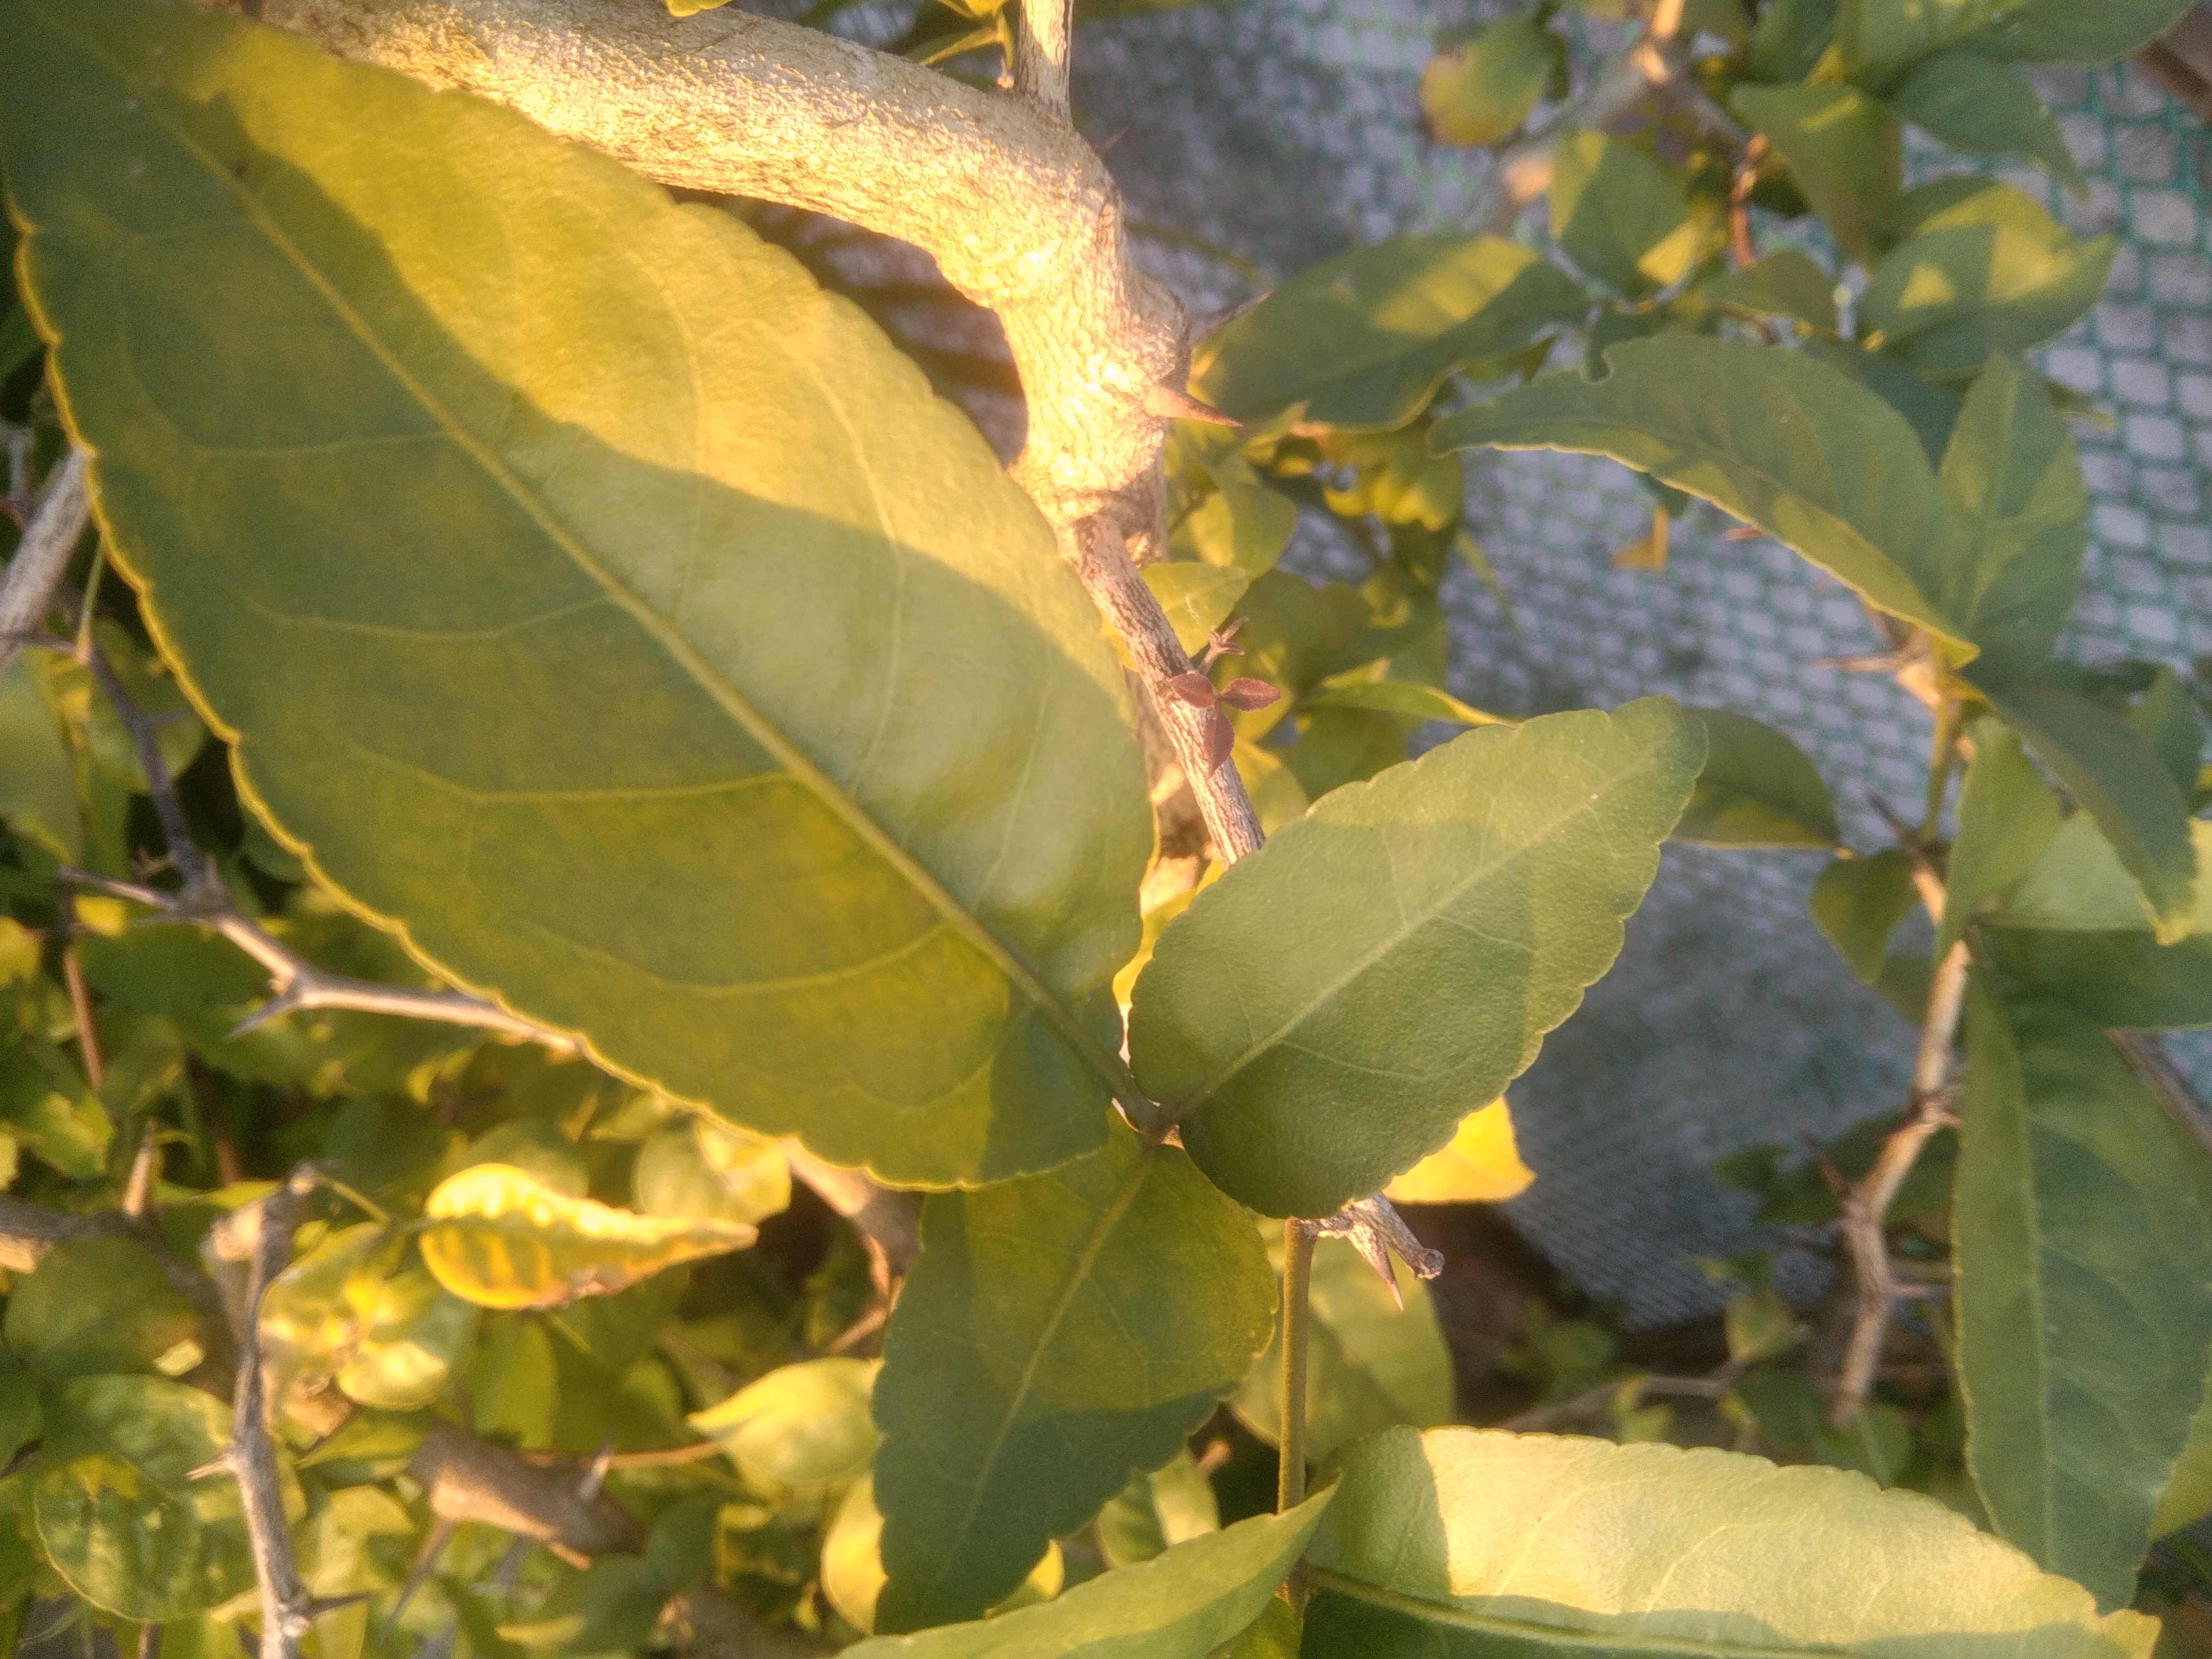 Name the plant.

wood apple
